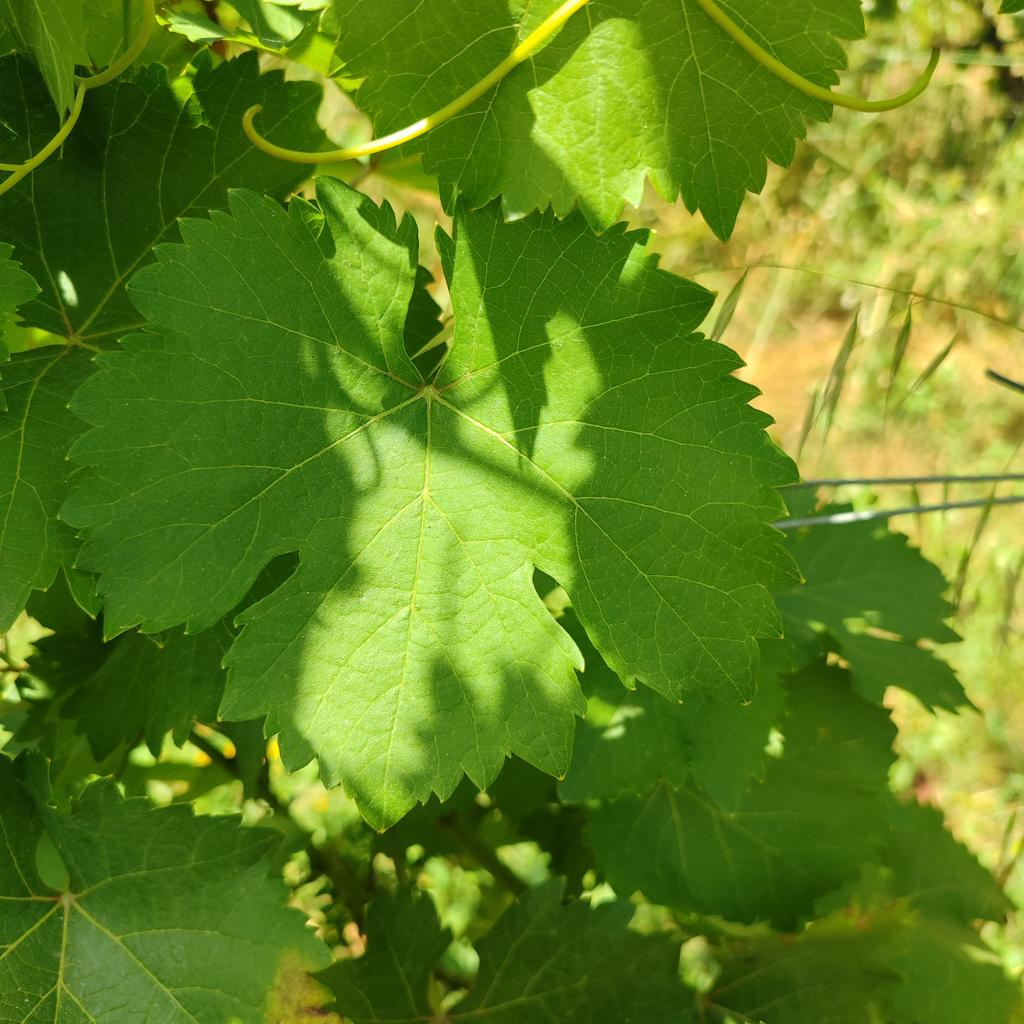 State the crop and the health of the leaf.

grapevine, healthy
